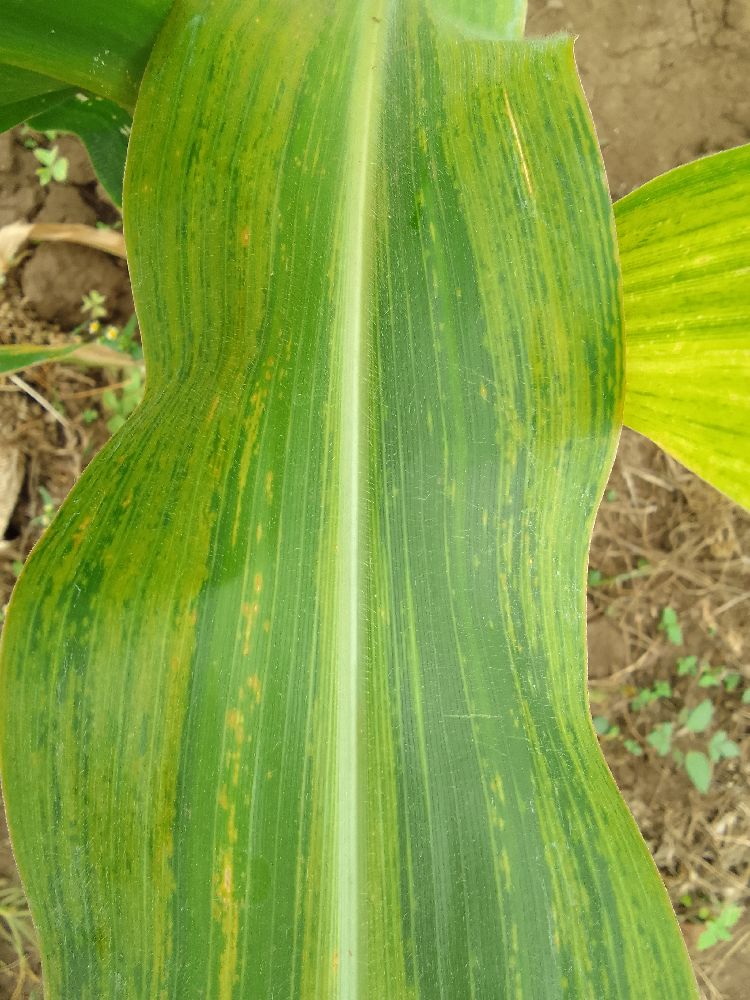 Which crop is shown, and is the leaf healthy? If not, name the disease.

maize, maize lethal necrosis
